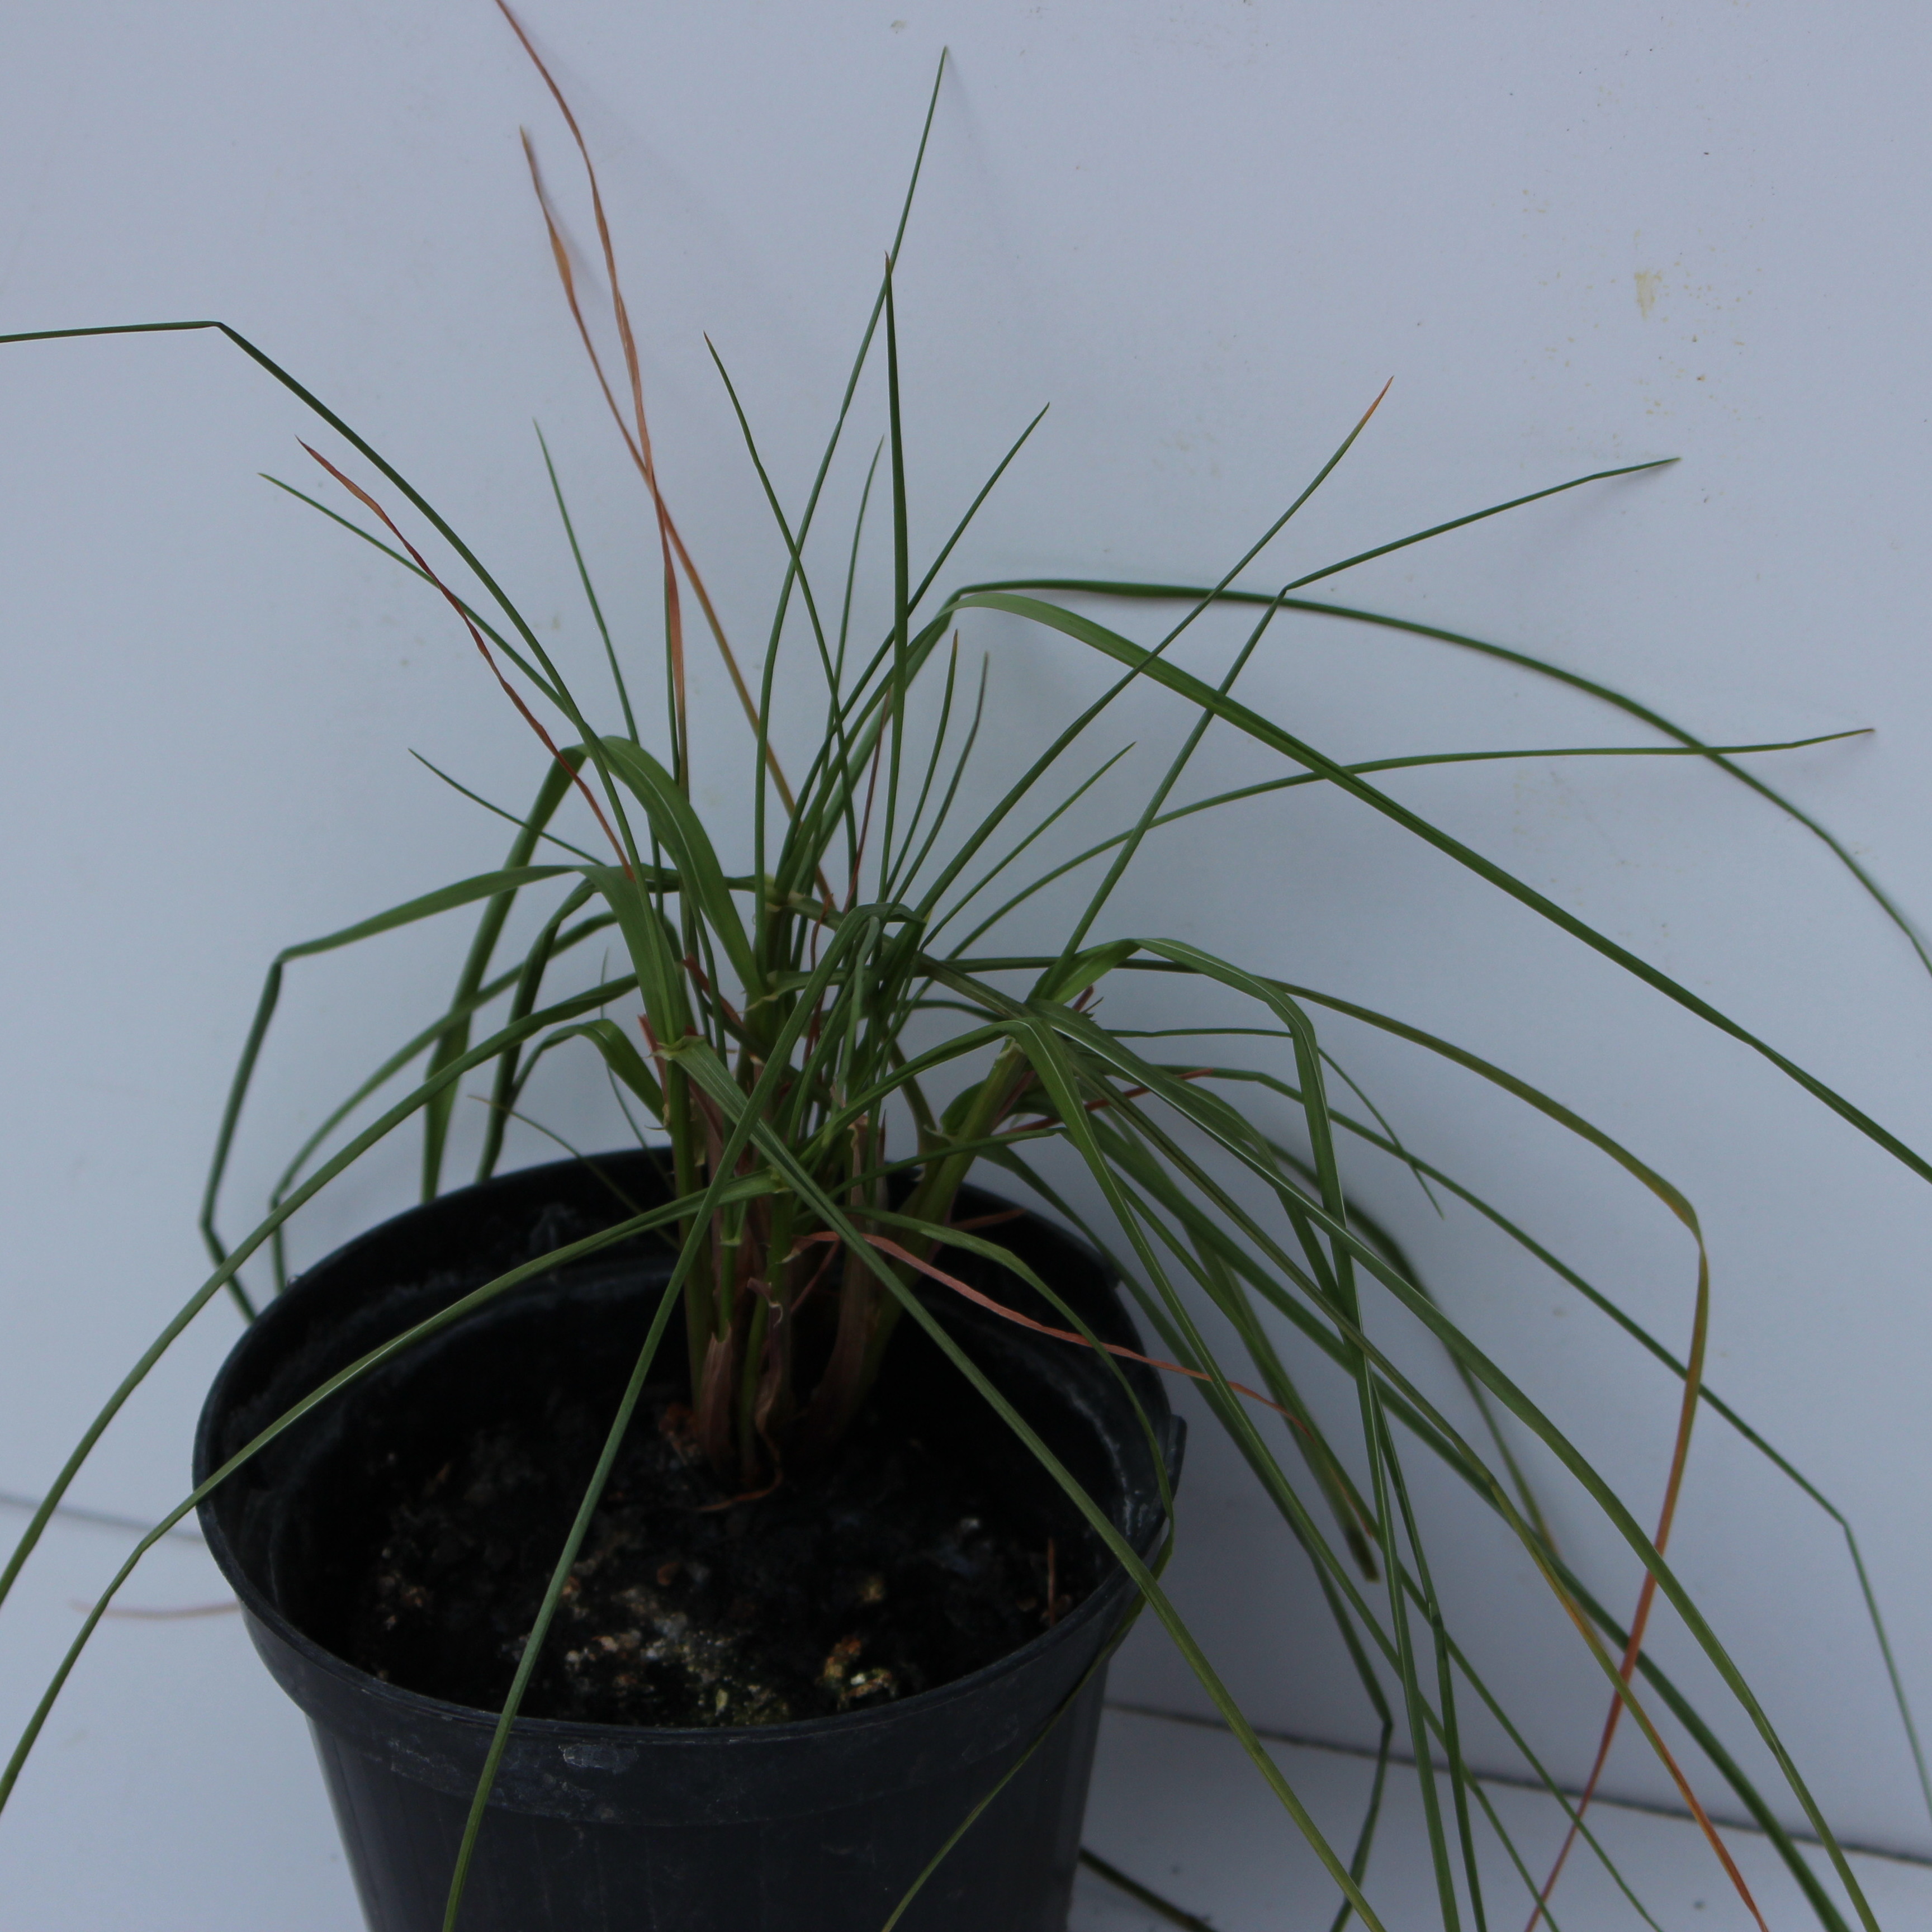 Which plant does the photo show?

Lolium multiflorum
